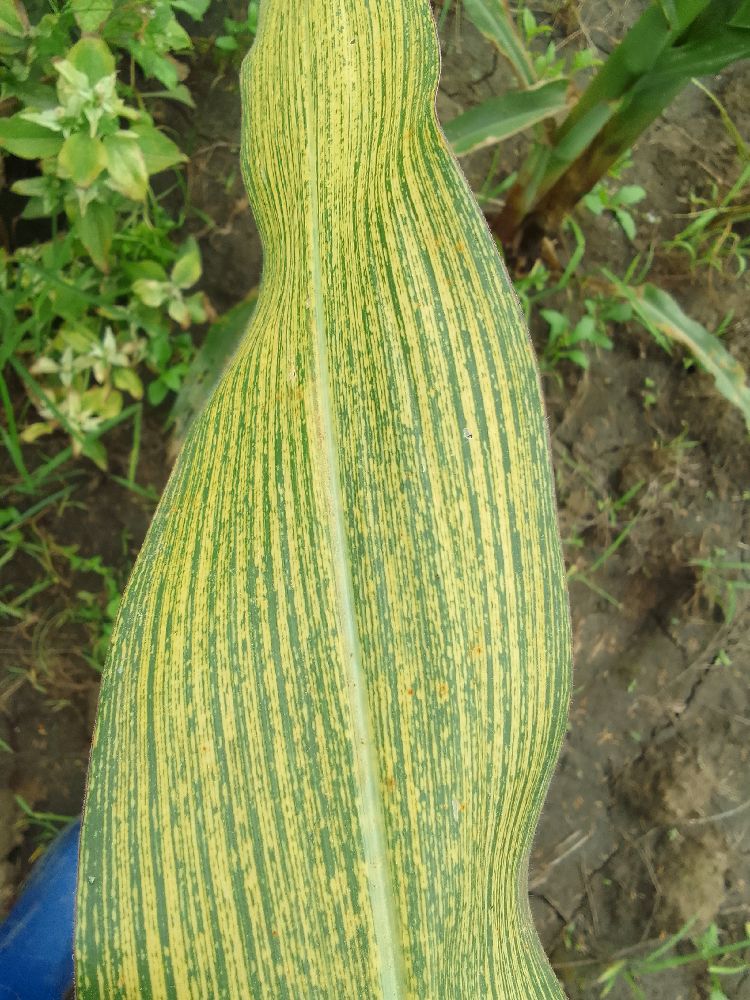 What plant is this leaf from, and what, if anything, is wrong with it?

maize, maize streak virus
